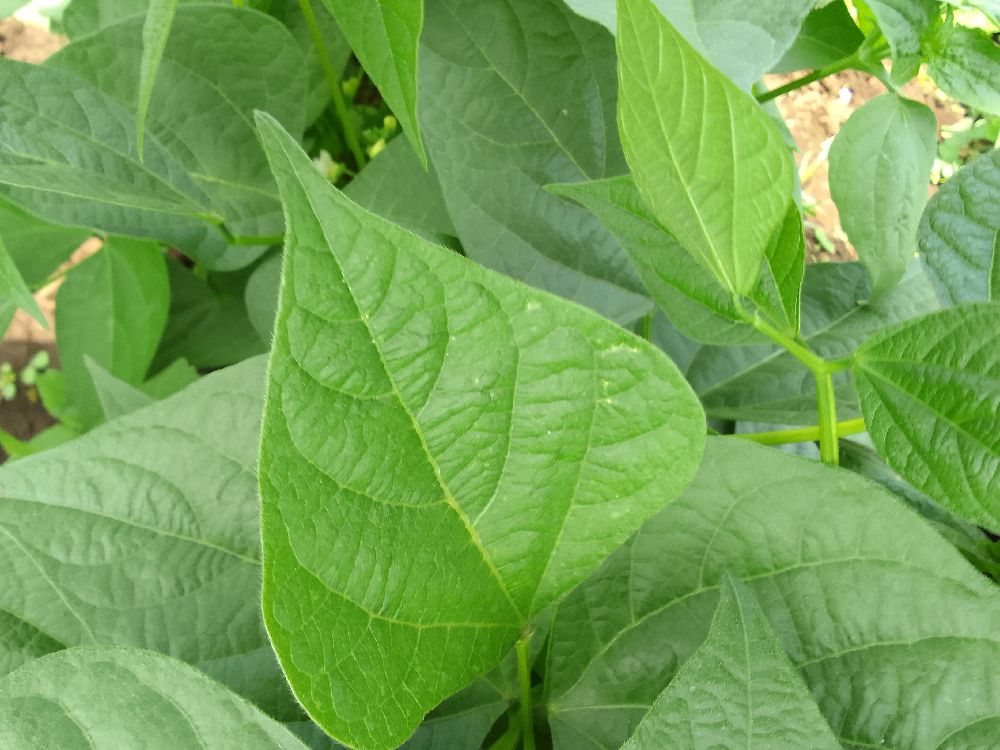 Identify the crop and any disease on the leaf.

common bean, healthy
